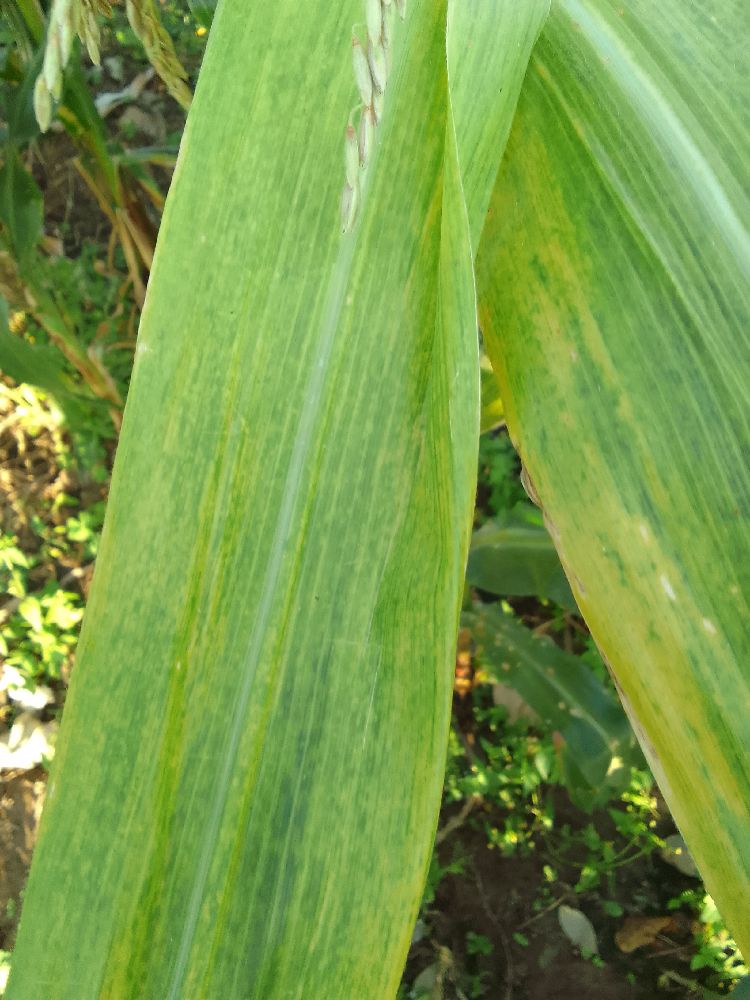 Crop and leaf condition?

maize, maize lethal necrosis
